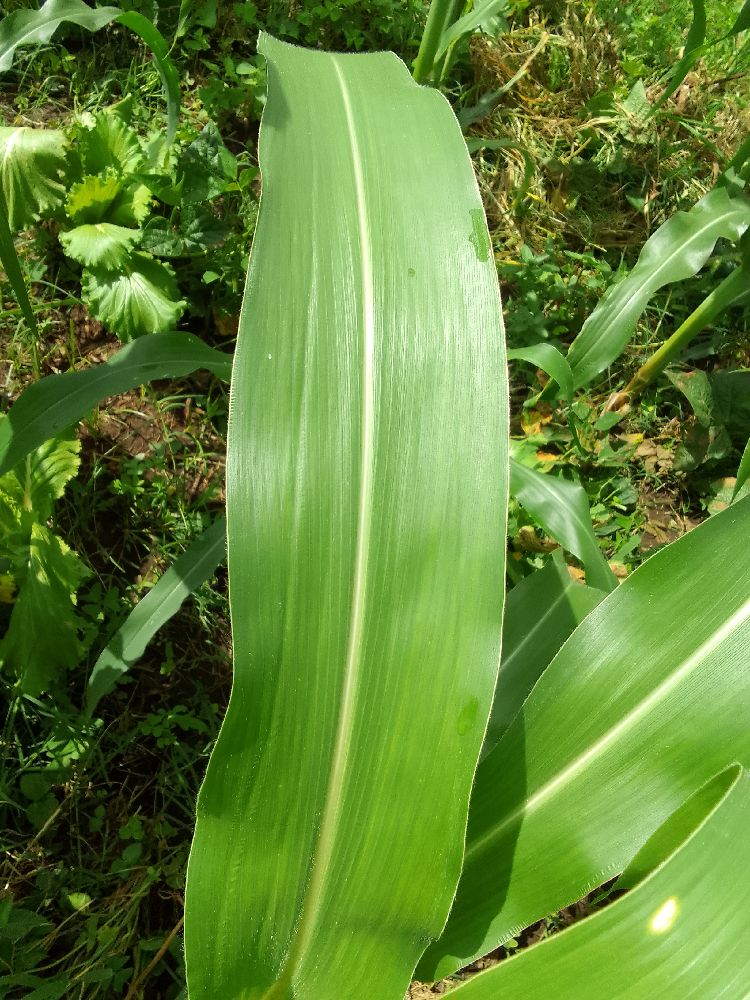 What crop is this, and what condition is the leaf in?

maize, healthy
